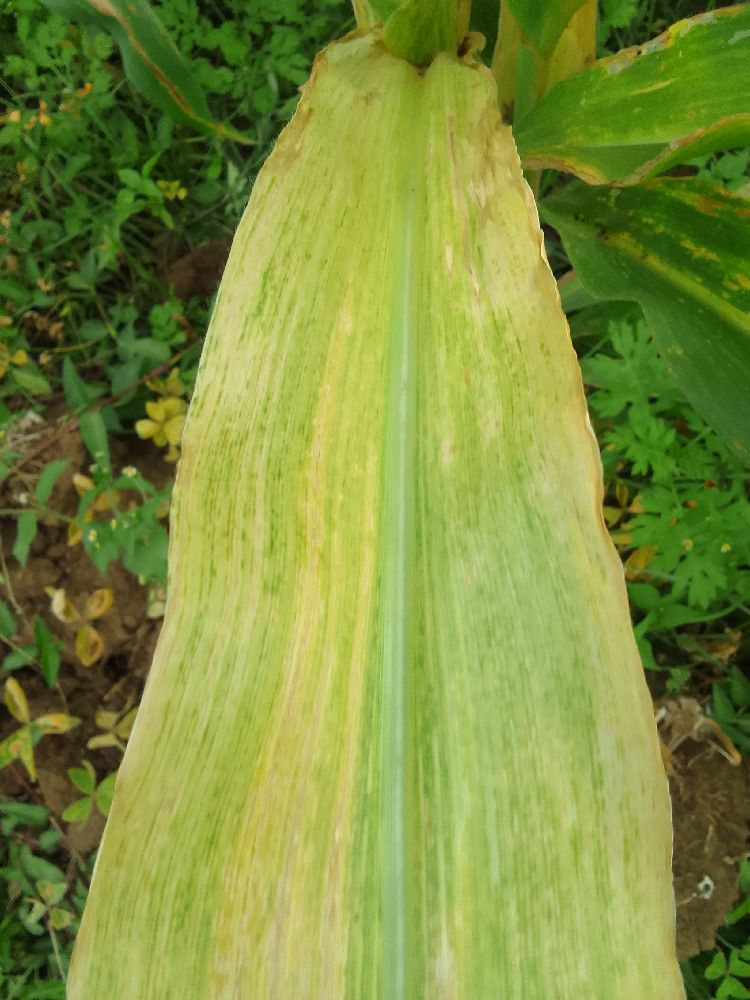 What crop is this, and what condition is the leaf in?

maize, maize lethal necrosis
